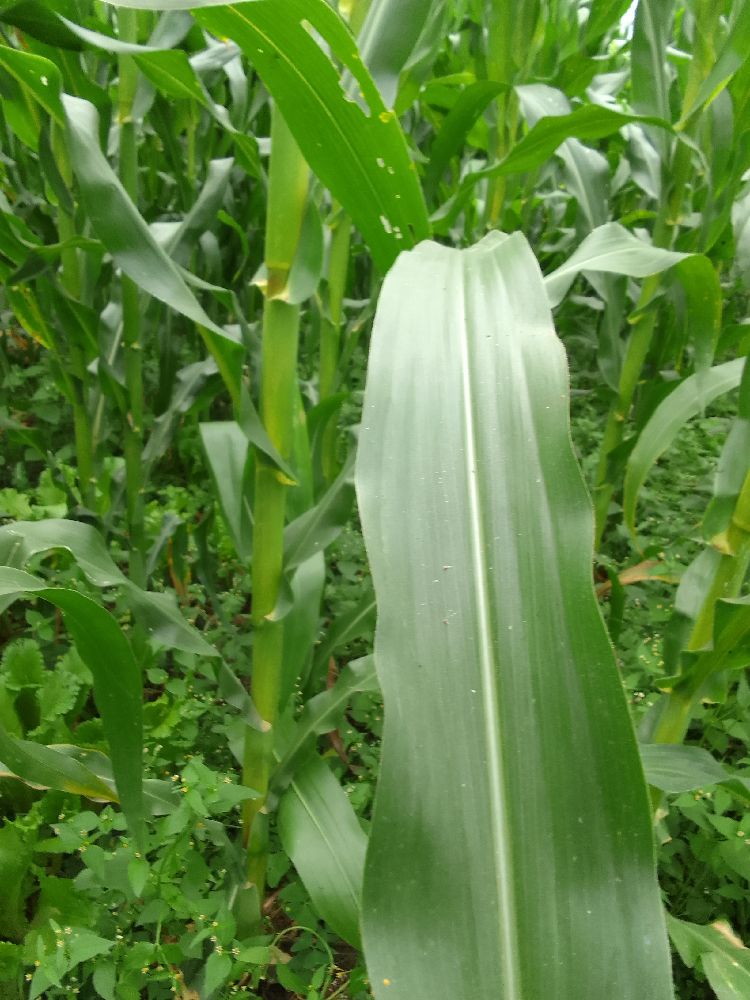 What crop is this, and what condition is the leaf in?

maize, healthy
